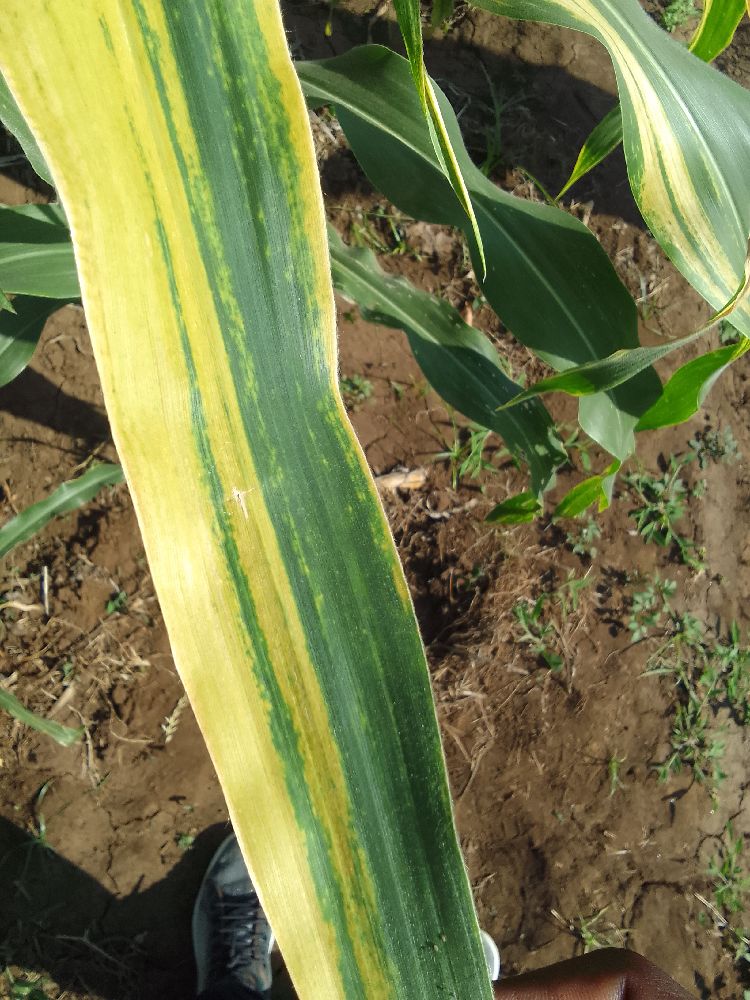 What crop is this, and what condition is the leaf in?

maize, maize lethal necrosis
